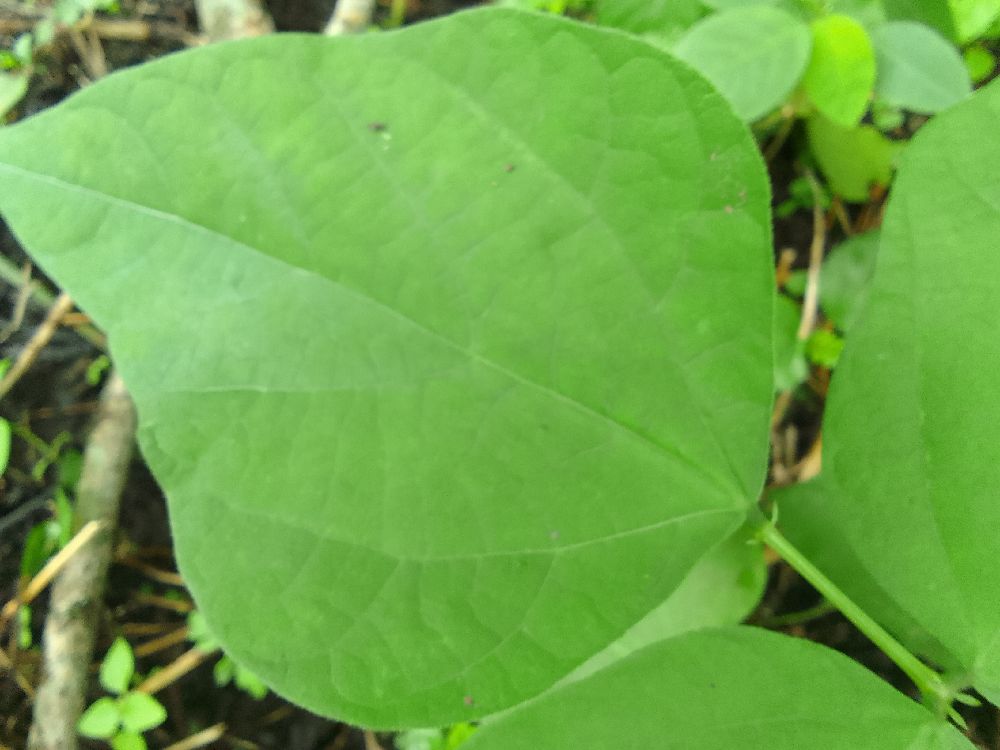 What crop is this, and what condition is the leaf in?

common bean, healthy
